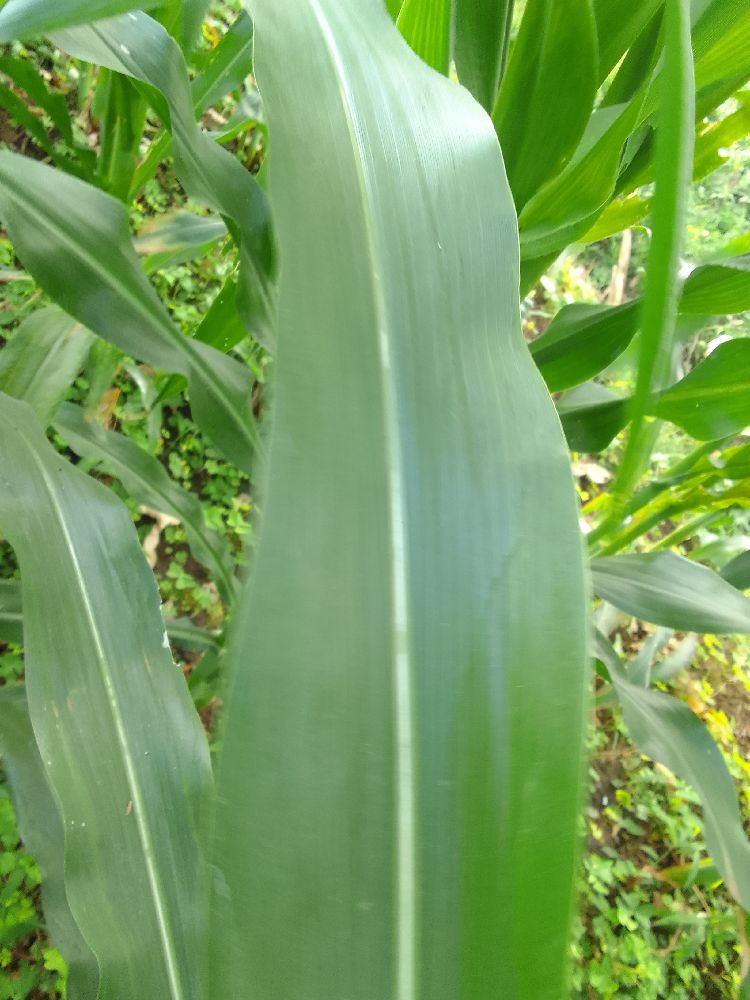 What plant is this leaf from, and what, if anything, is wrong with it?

maize, healthy
